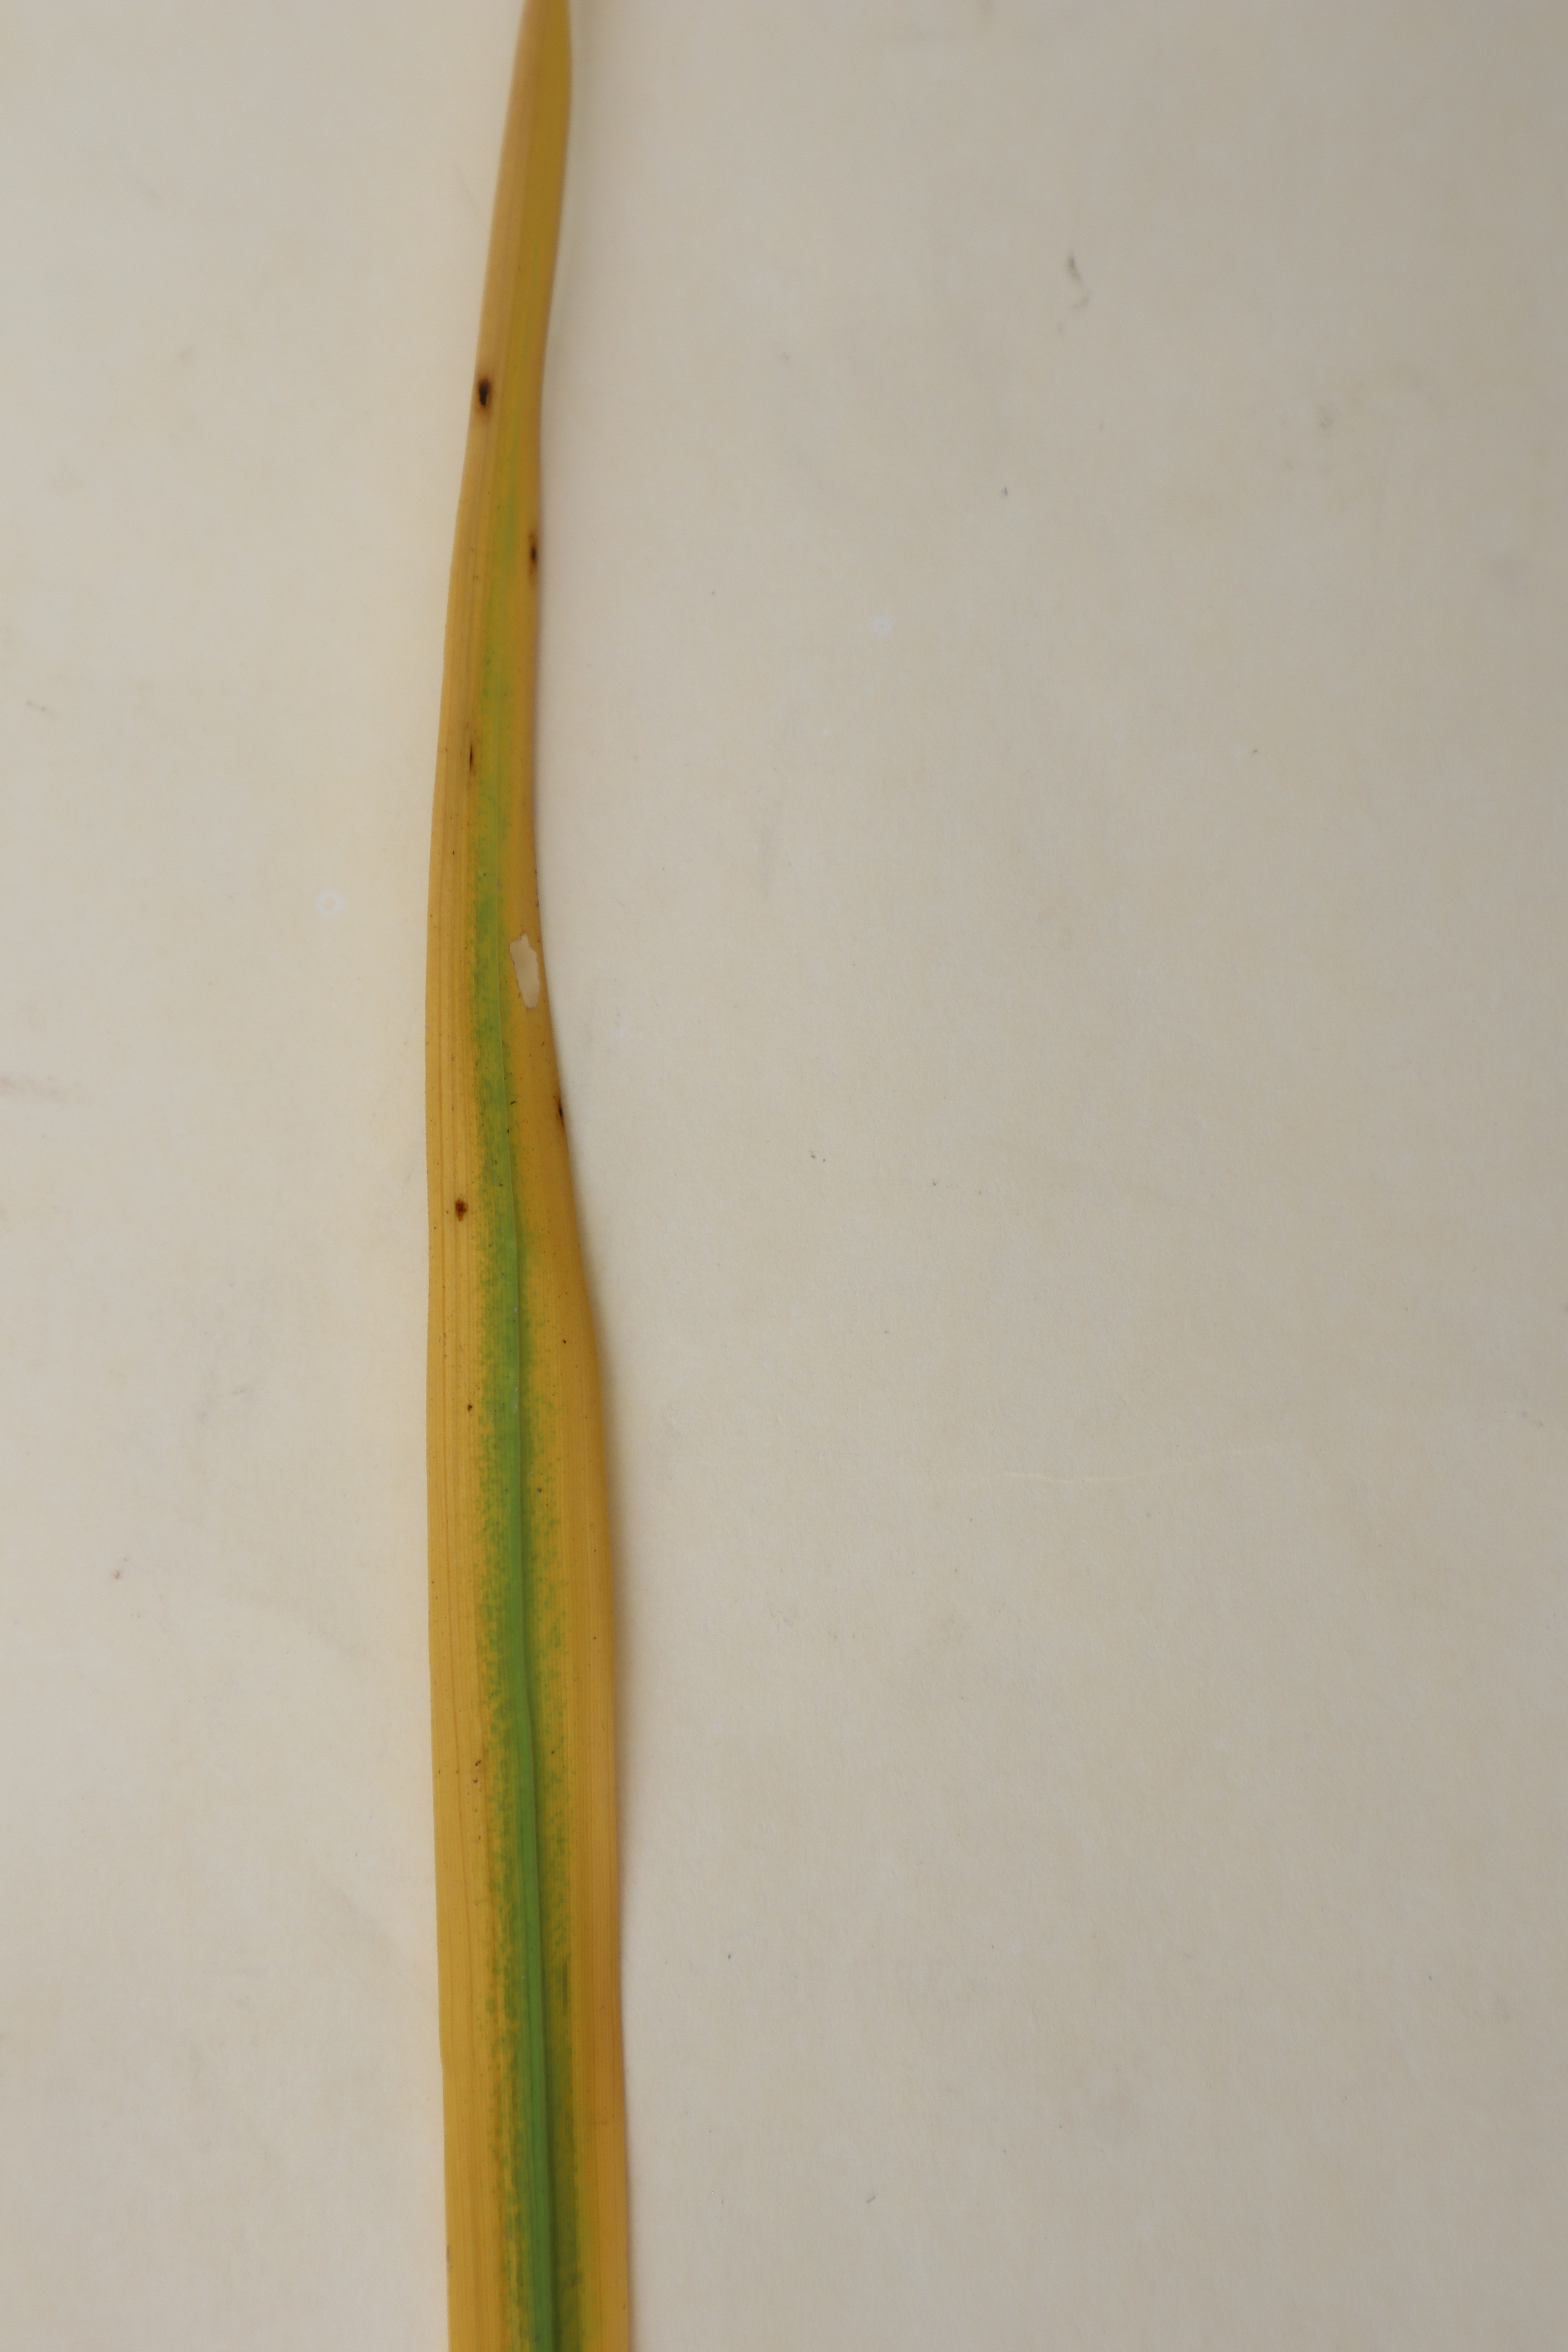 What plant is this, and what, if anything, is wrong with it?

rice, tungro virus disease
